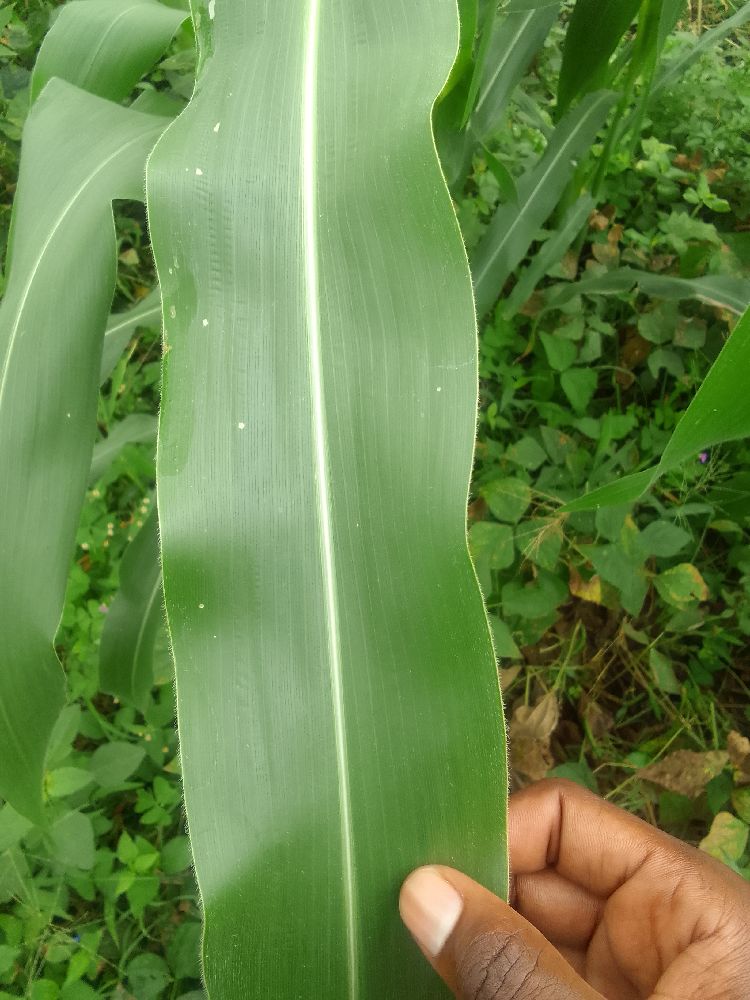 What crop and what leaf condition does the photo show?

maize, healthy
